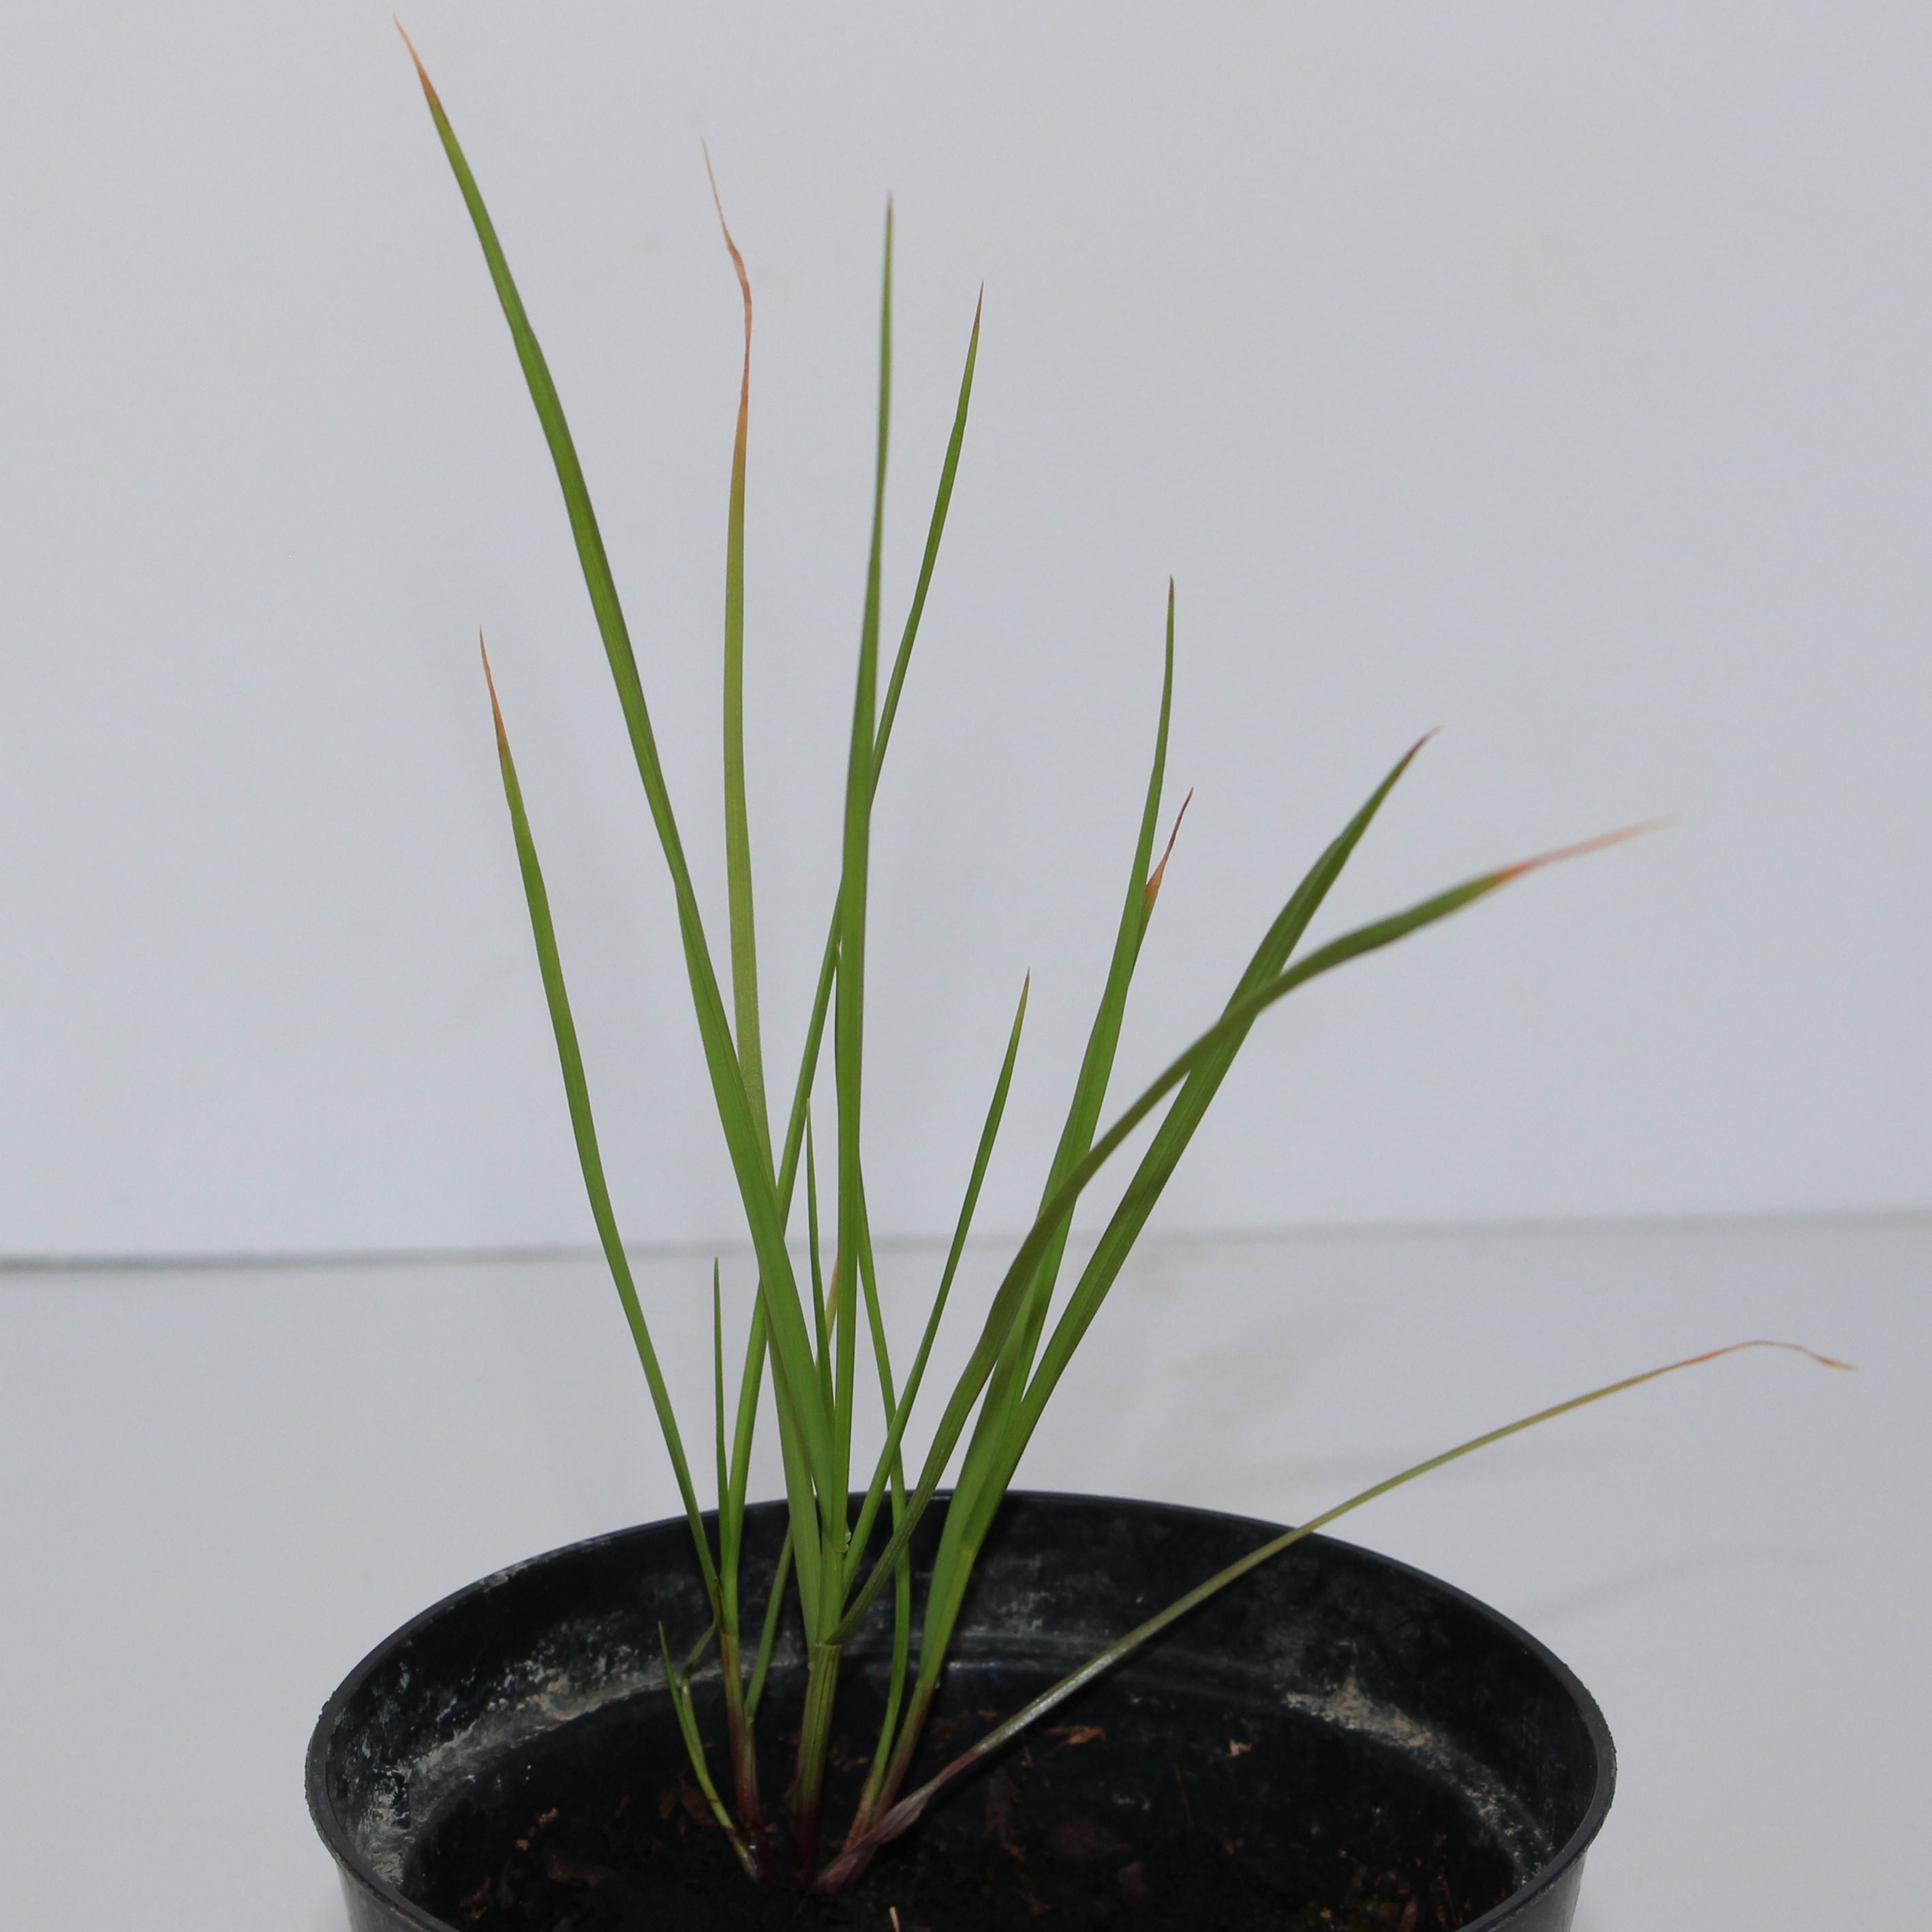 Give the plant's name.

Lolium multiflorum
